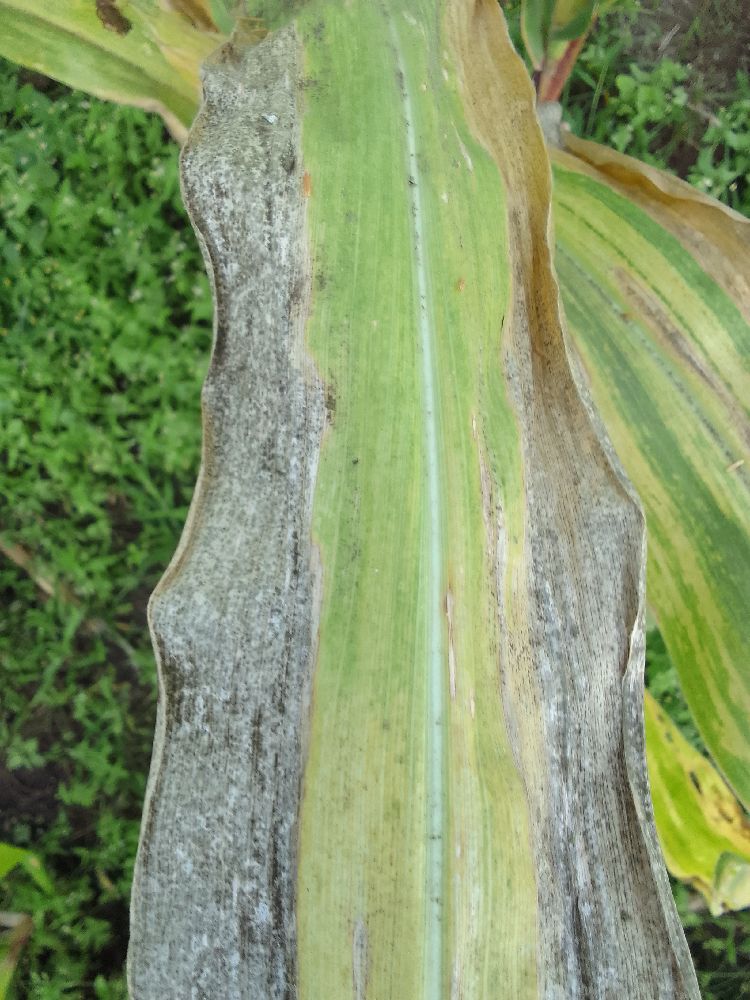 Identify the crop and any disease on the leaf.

maize, maize lethal necrosis
